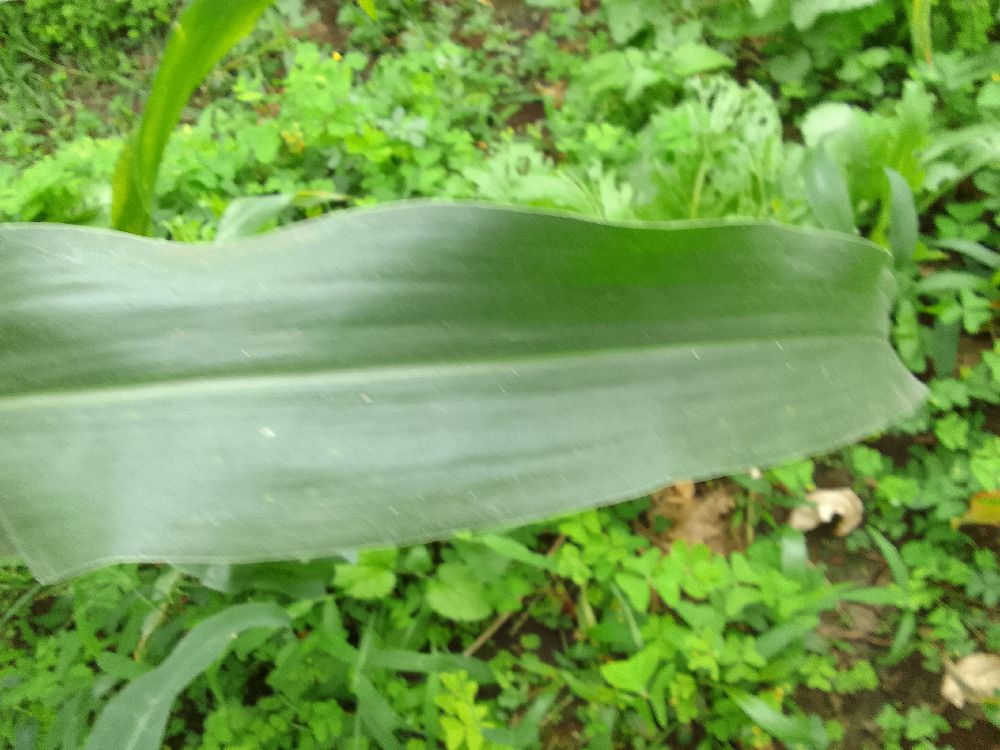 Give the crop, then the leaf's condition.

maize, healthy
